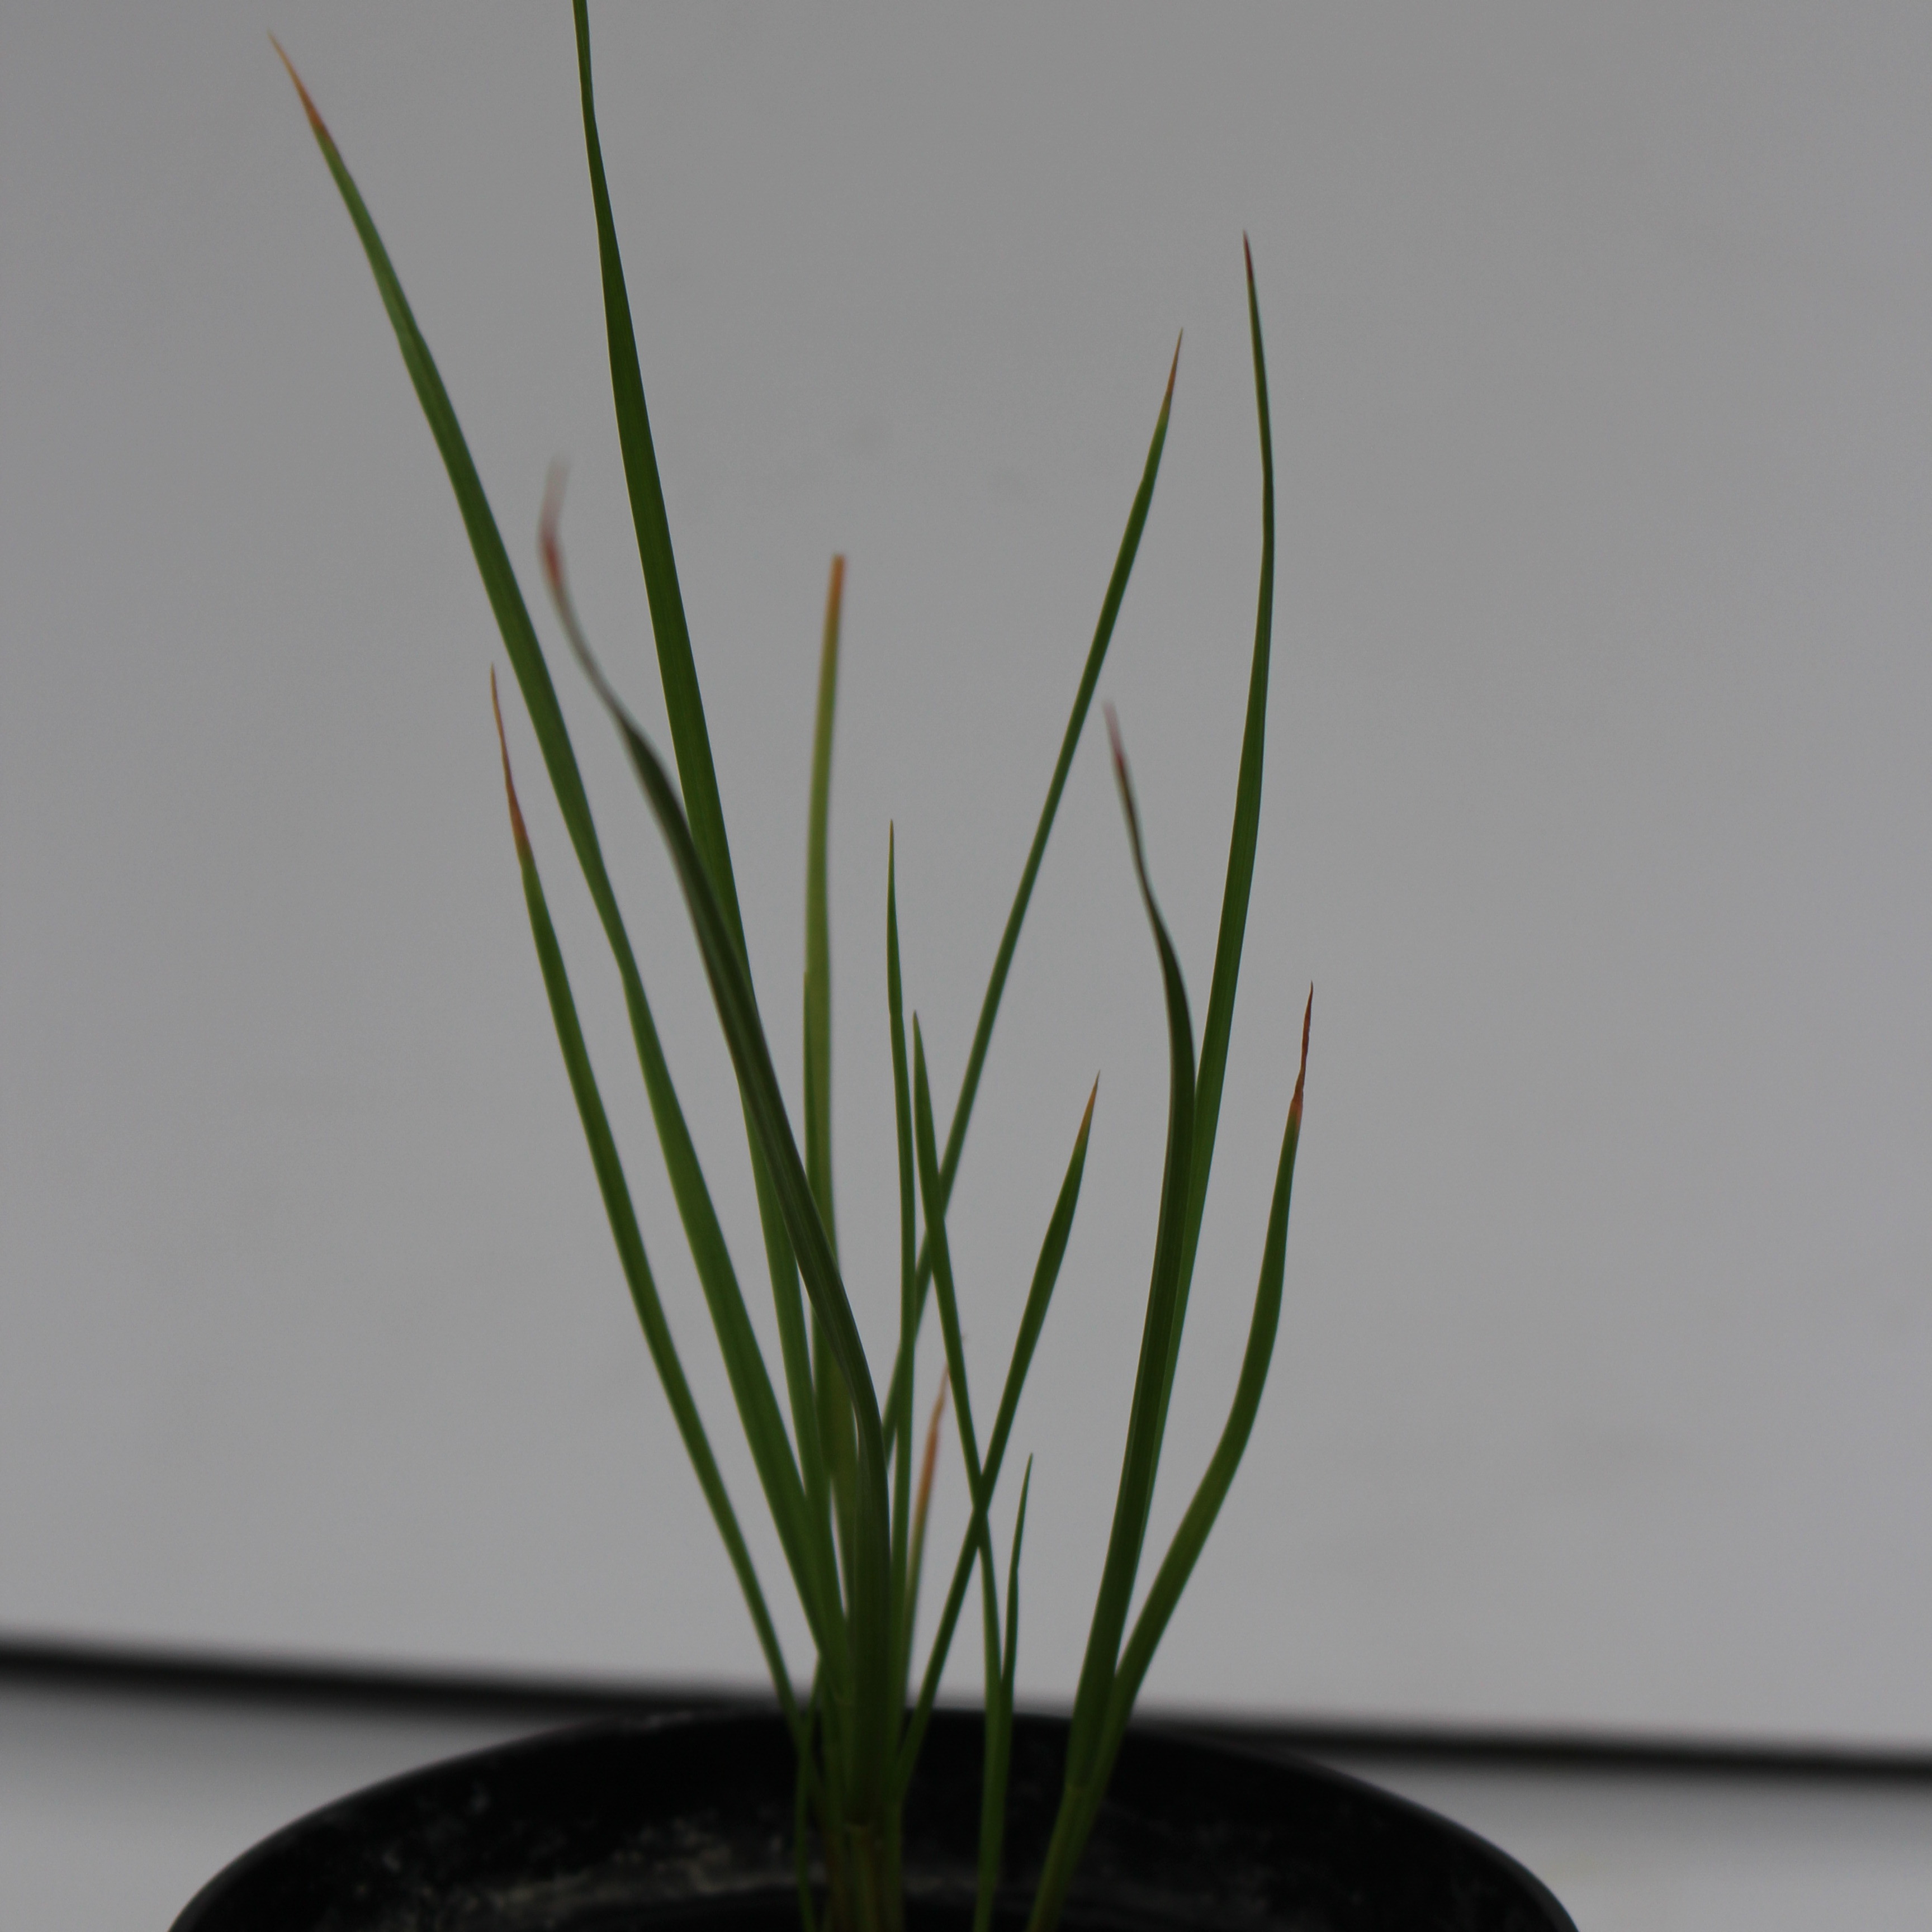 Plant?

Lolium multiflorum
